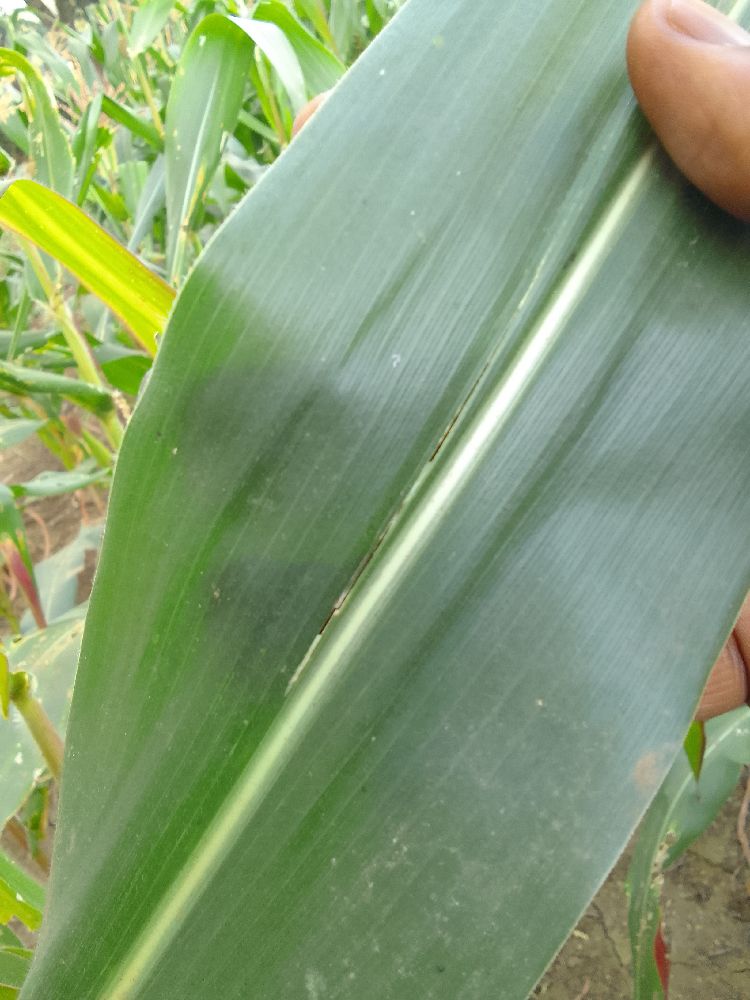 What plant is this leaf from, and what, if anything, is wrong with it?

maize, healthy
